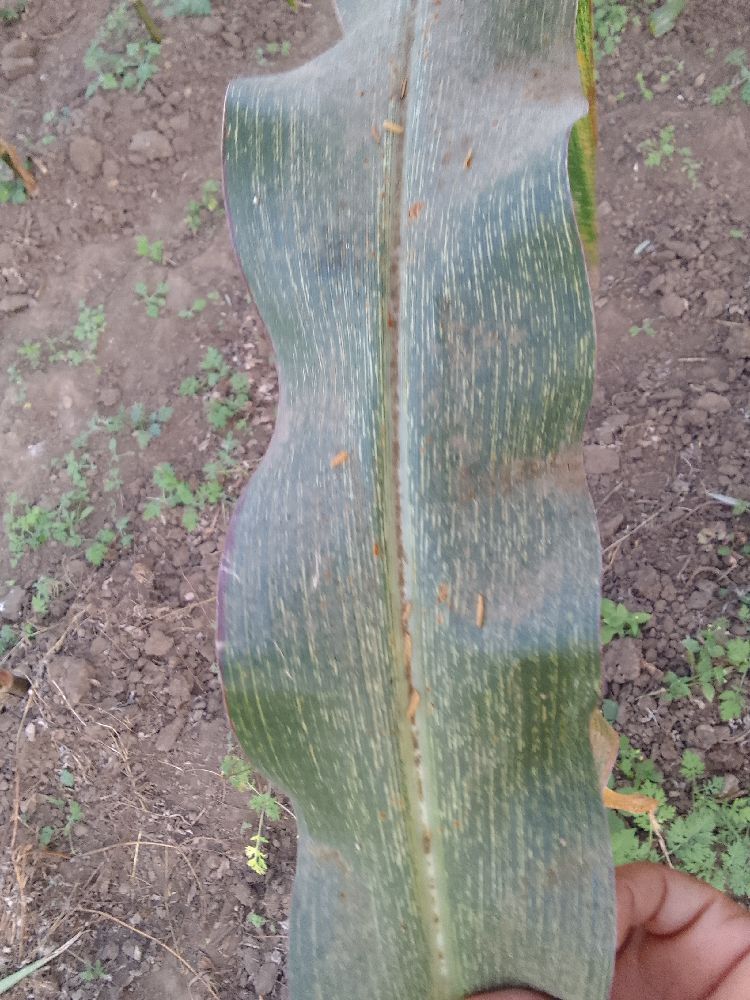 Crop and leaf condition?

maize, maize streak virus
